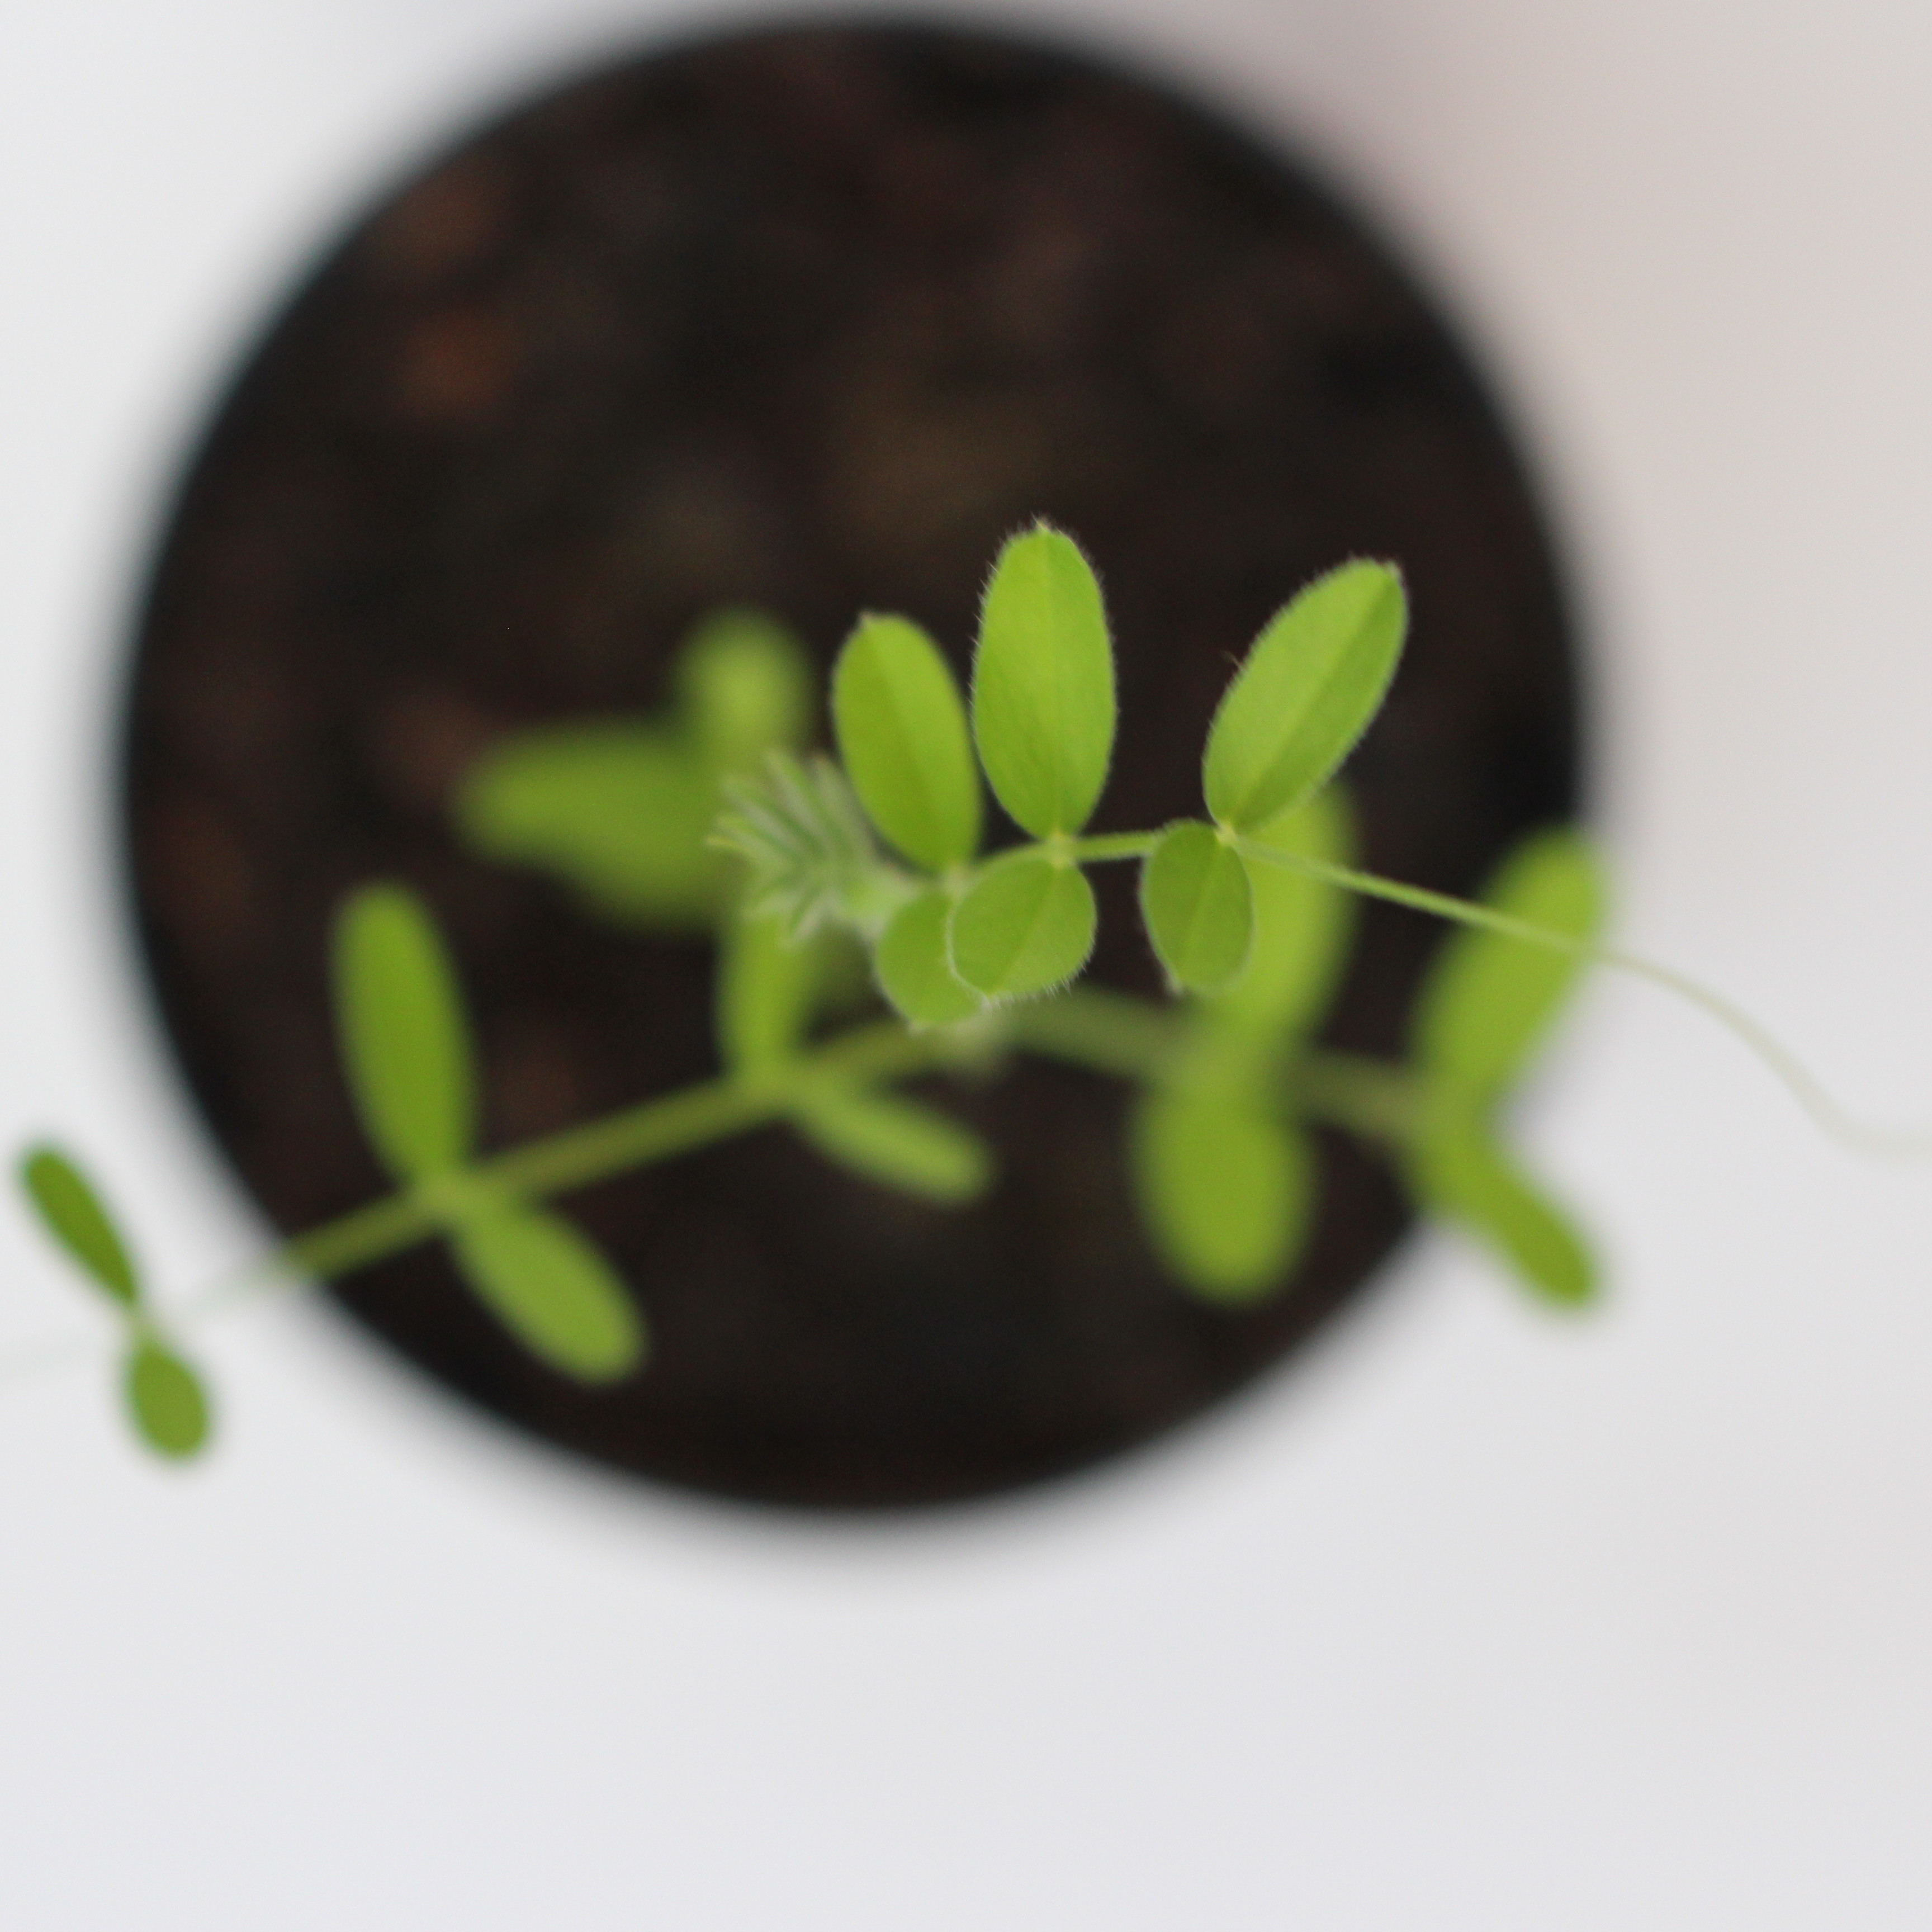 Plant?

Vicia sativa
